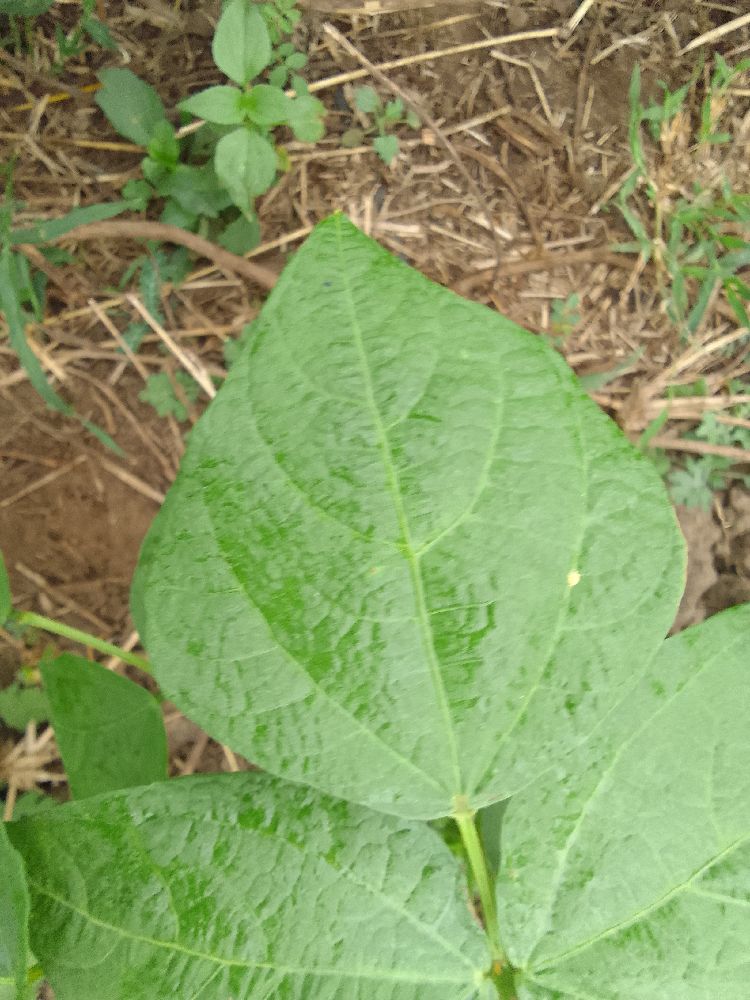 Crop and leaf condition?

common bean, healthy
